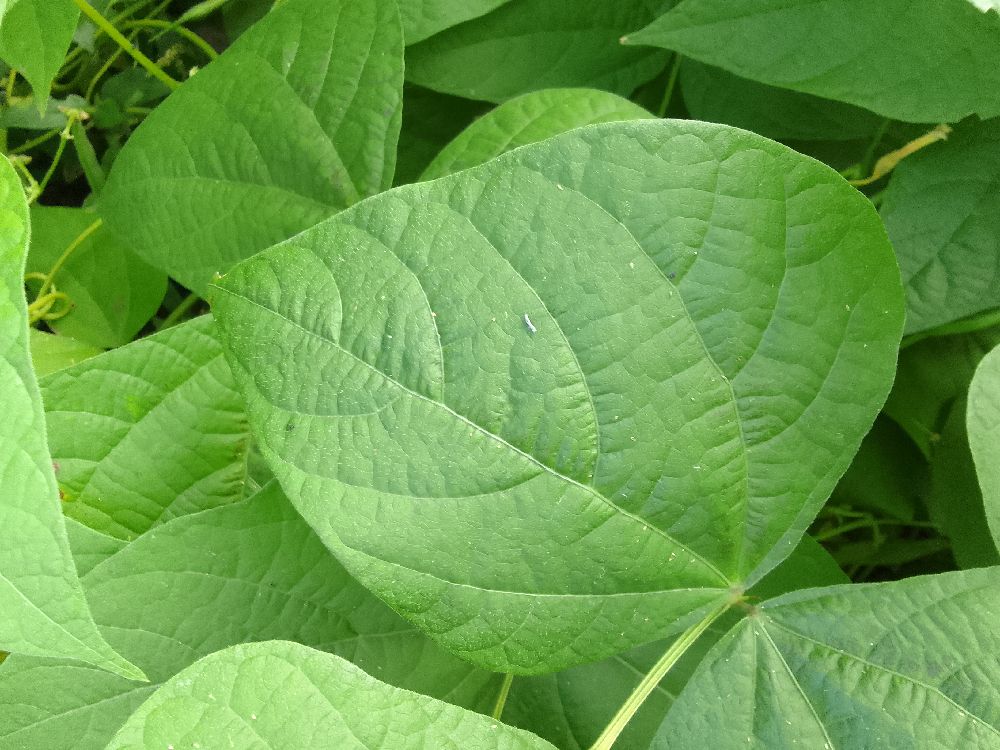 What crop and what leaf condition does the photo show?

common bean, healthy
